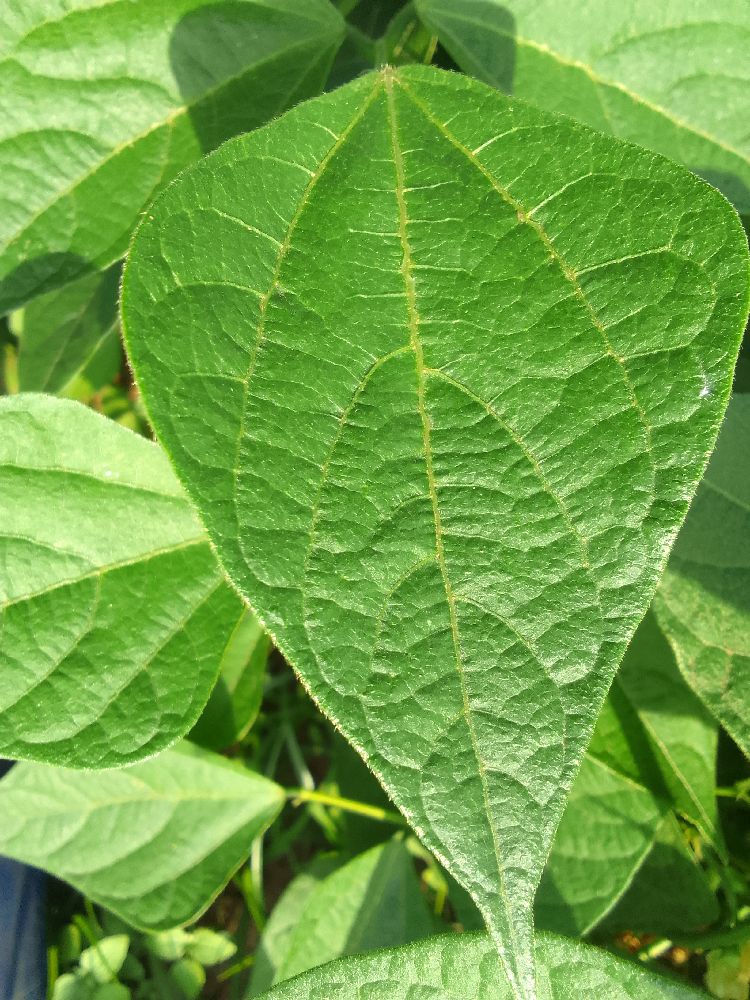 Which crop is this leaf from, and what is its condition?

common bean, healthy
